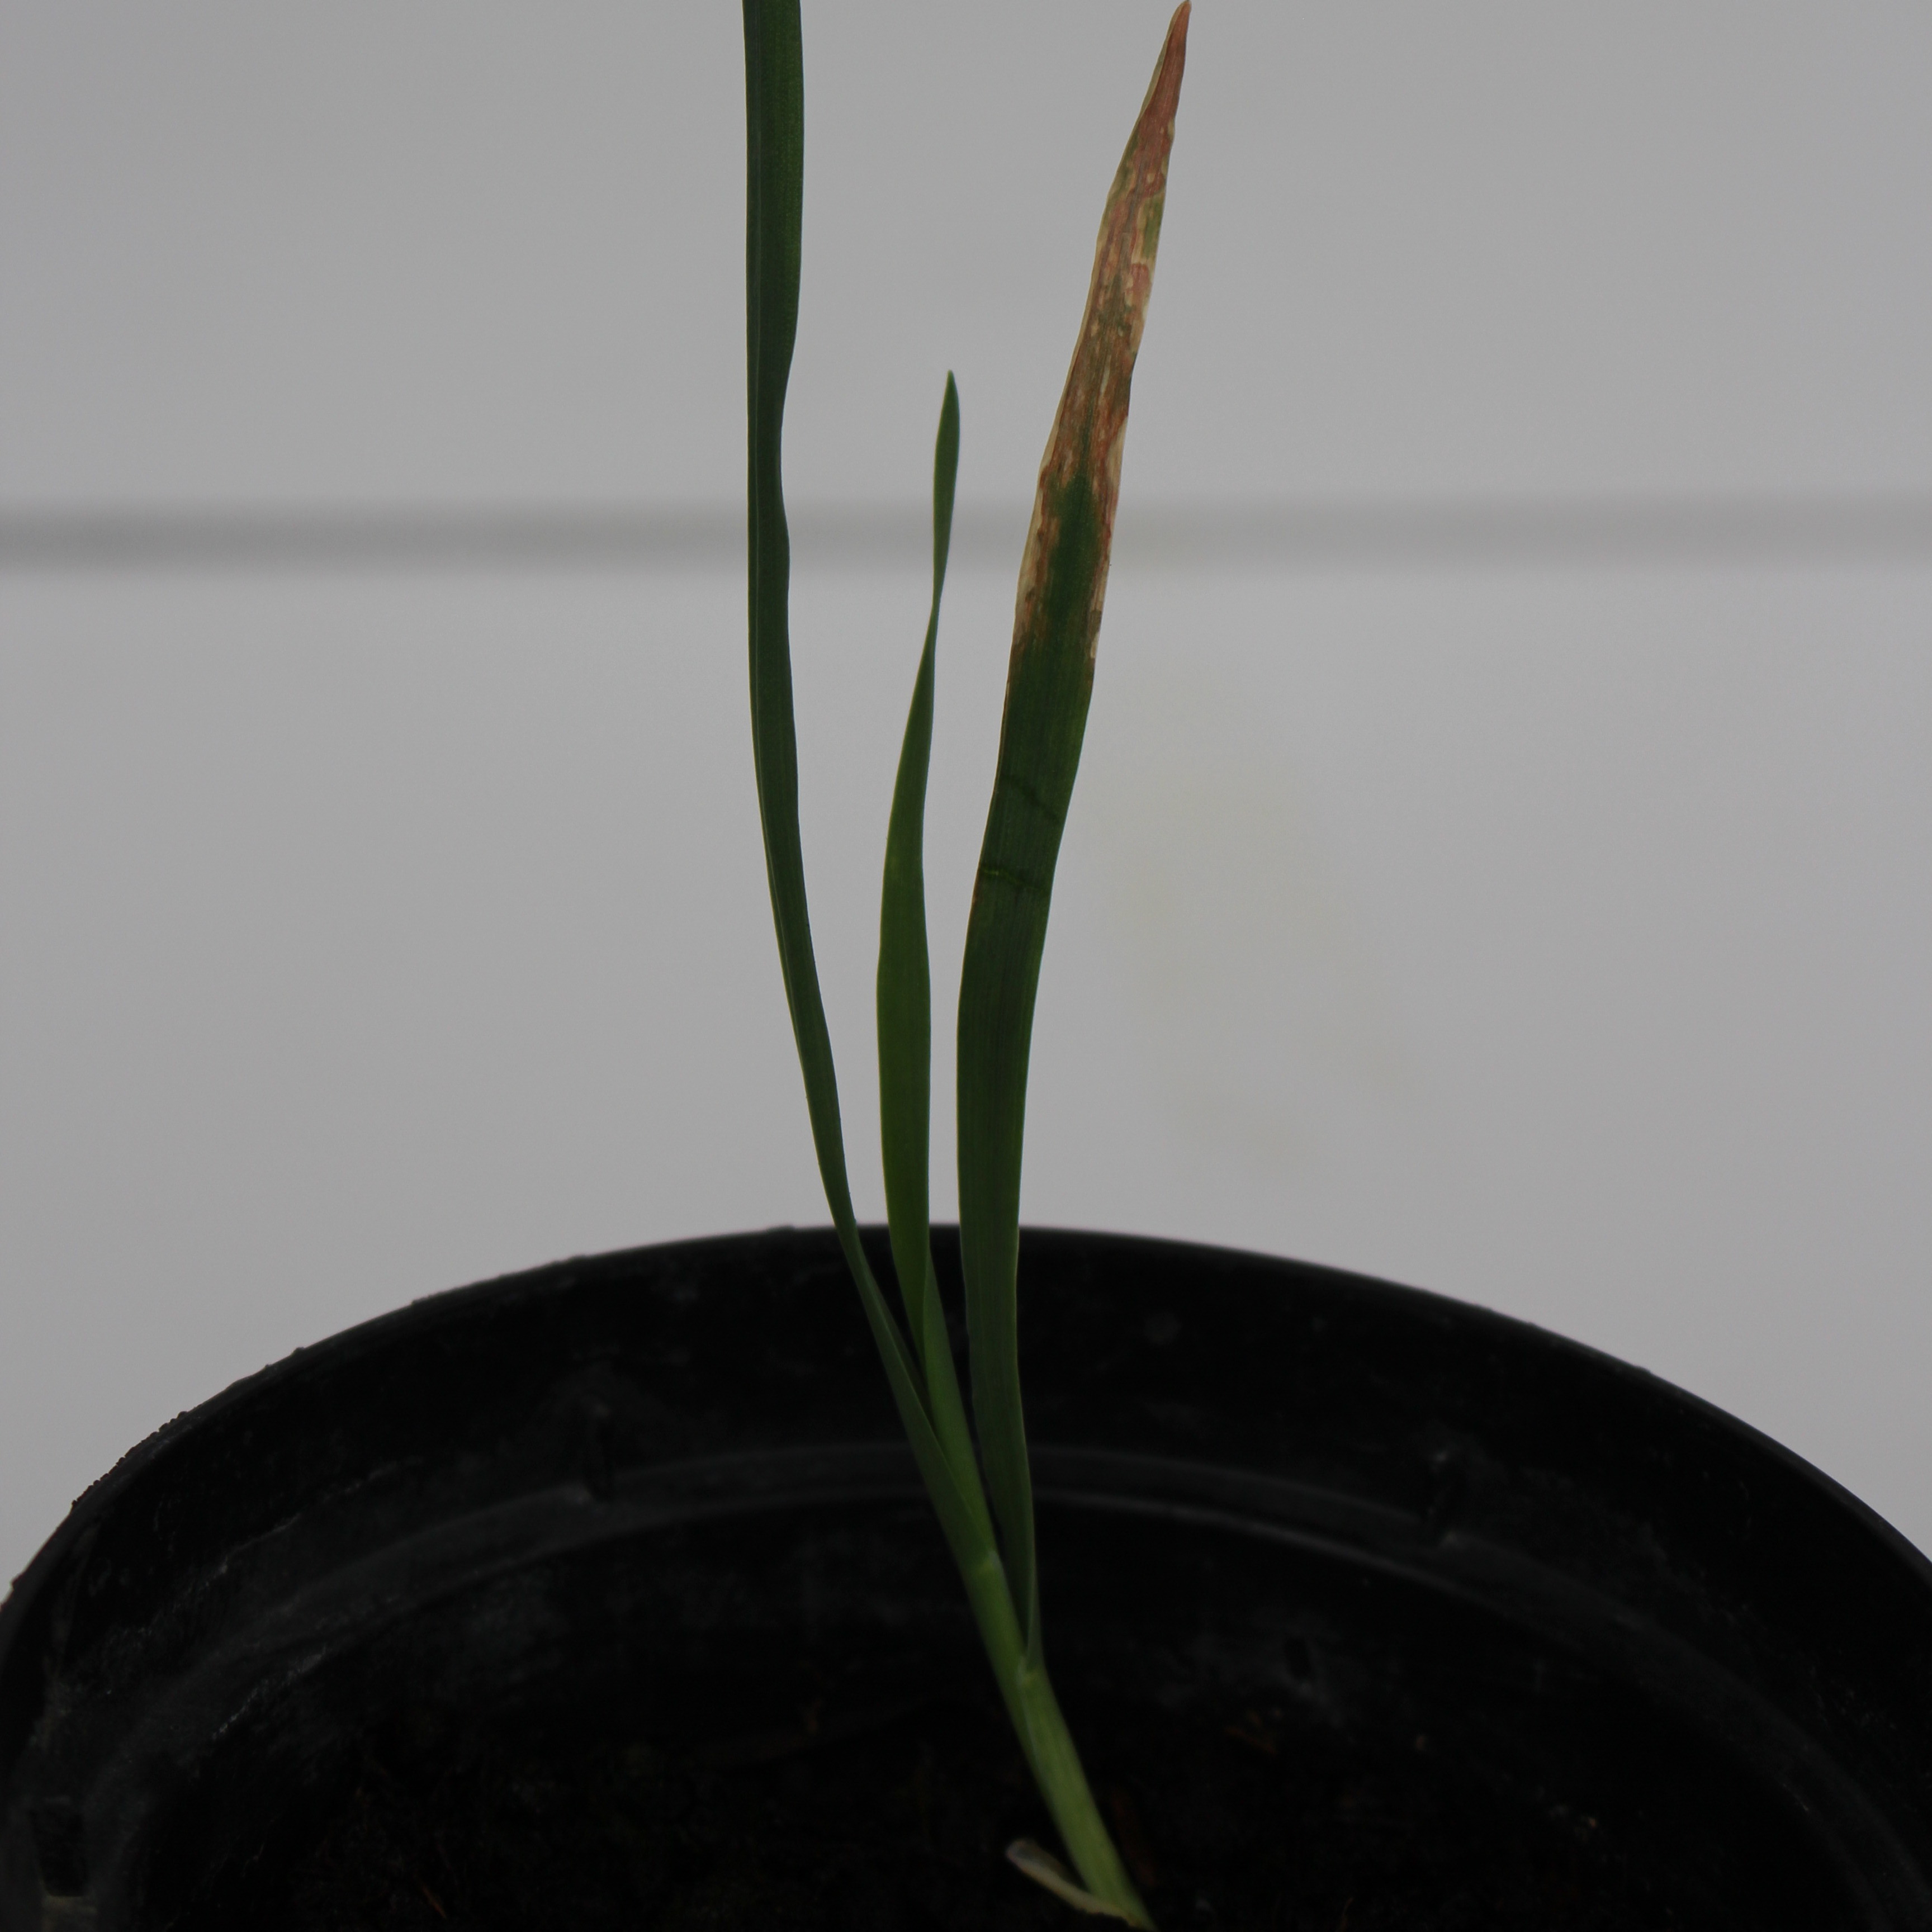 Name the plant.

Avena sterilis
